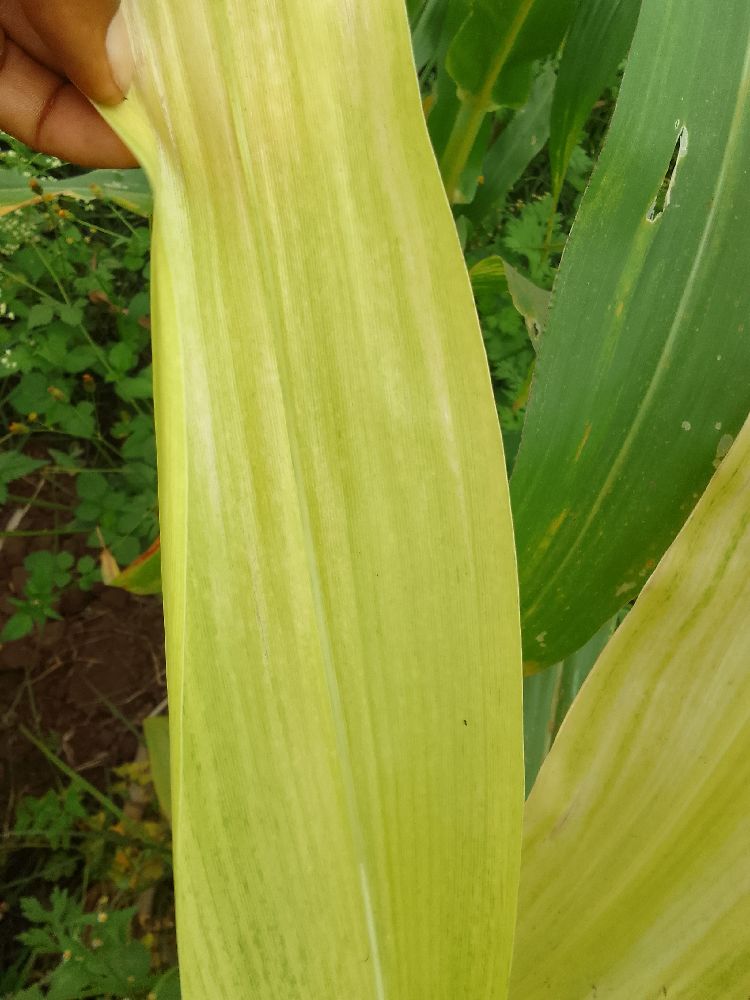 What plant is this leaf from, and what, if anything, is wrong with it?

maize, maize lethal necrosis
